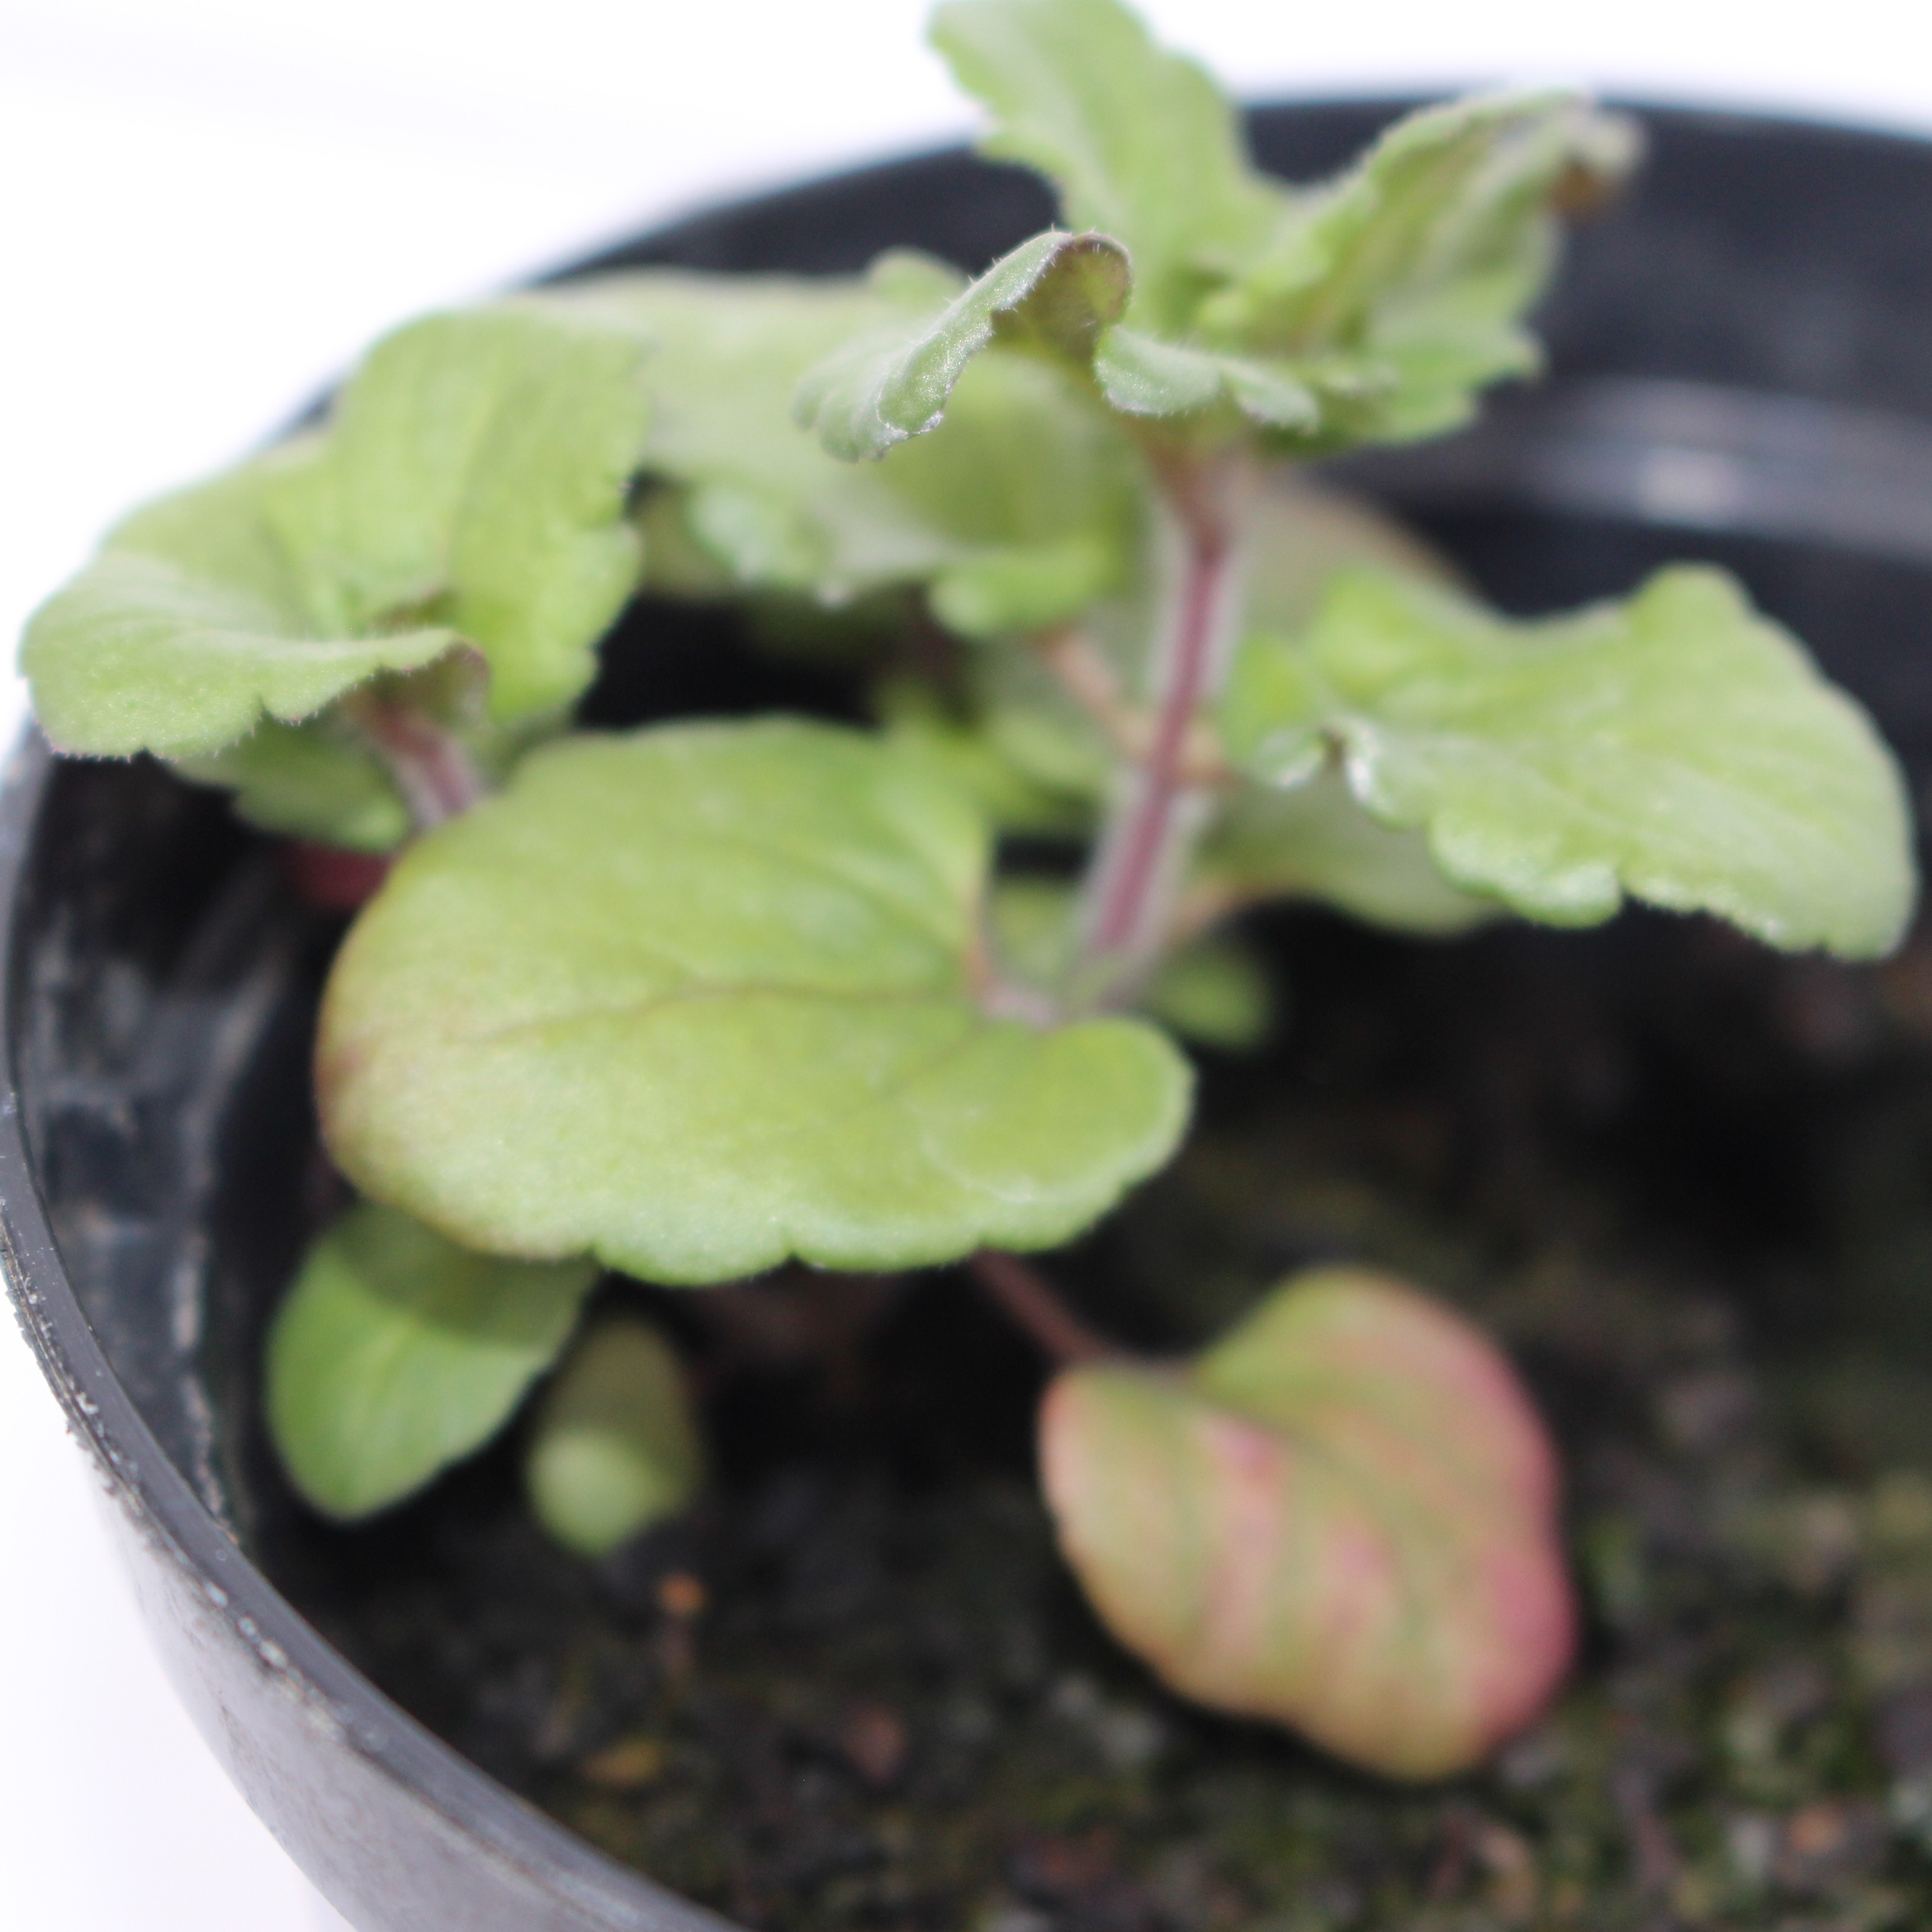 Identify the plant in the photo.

Veronica persica
